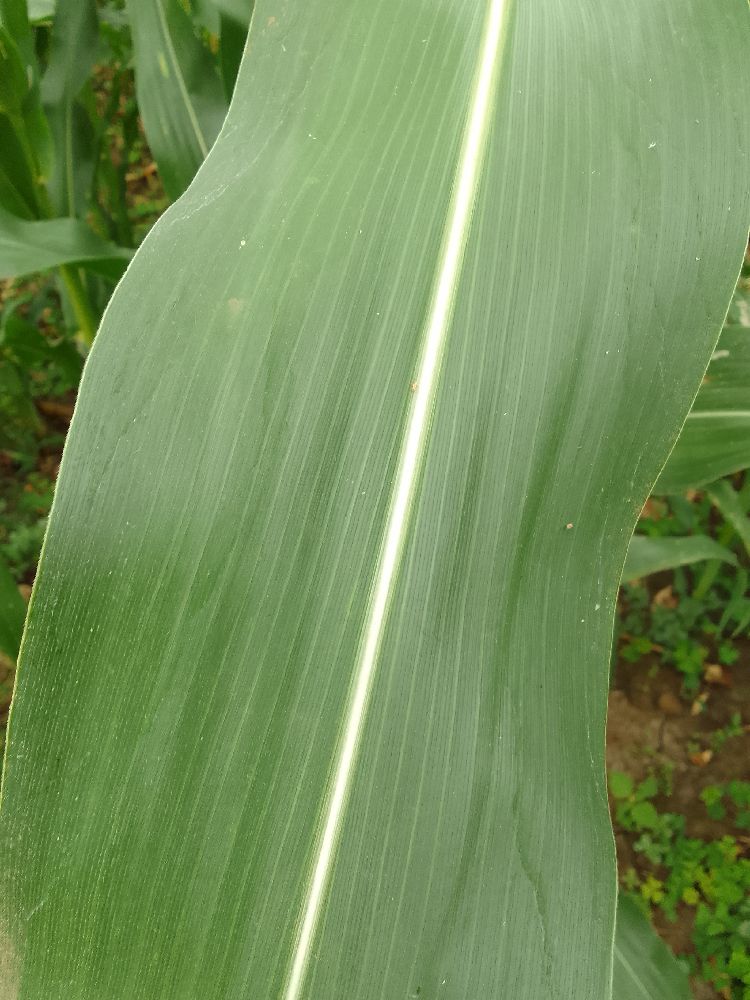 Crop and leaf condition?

maize, healthy
